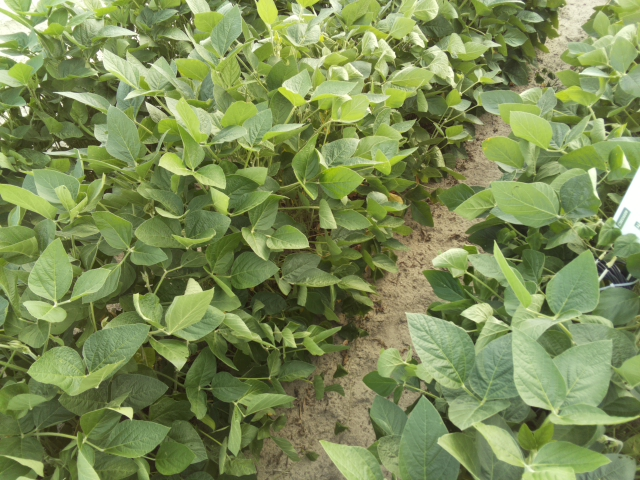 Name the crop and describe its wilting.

soybean, leaves with no wilting
